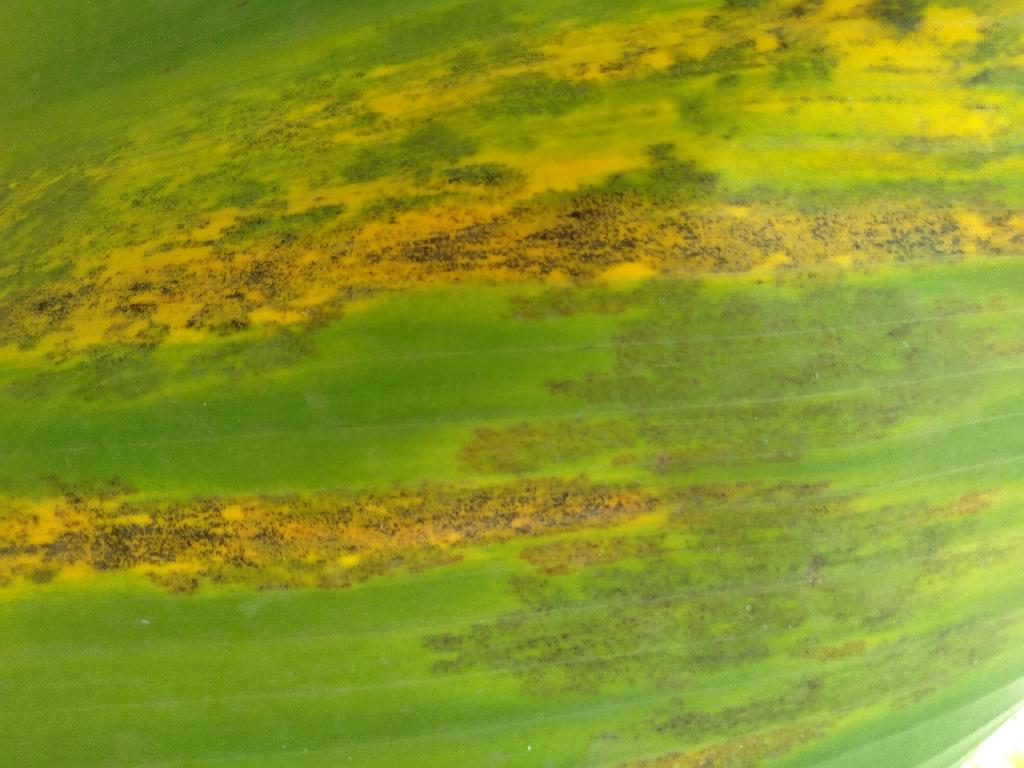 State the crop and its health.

banana, black sigatoka
